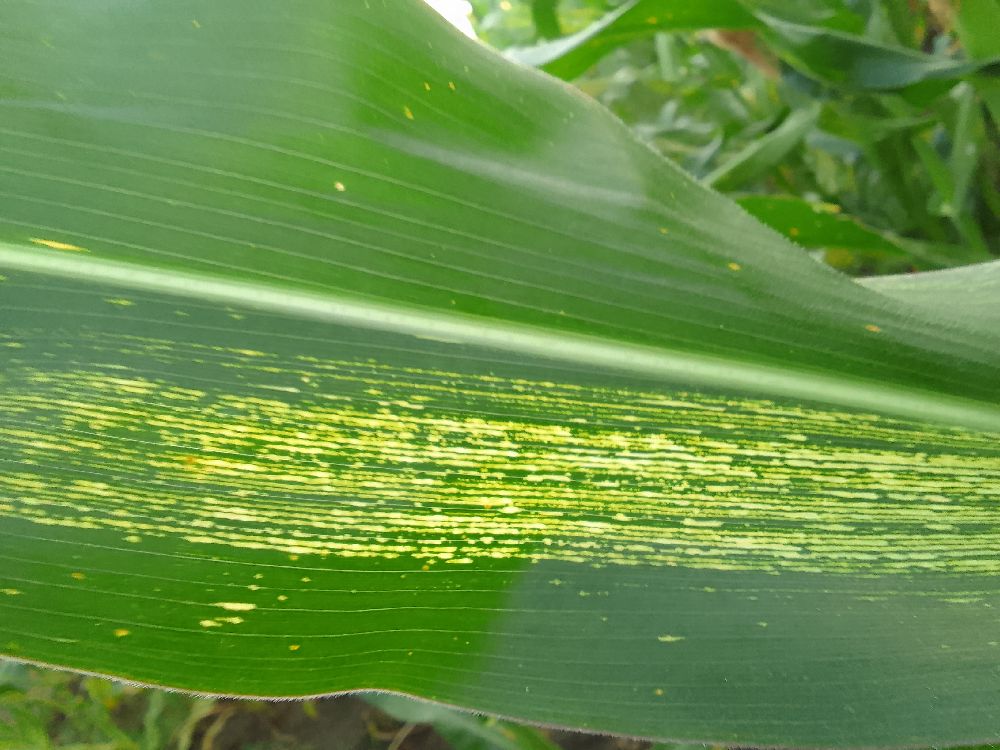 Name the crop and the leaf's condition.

maize, maize streak virus
